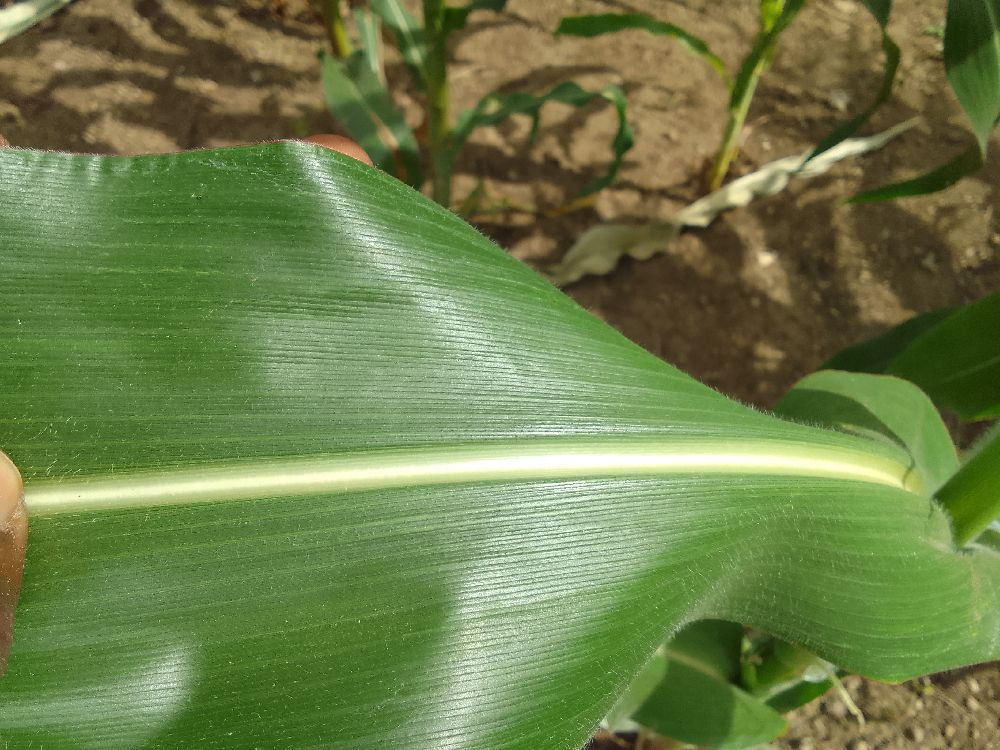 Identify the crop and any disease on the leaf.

maize, healthy
